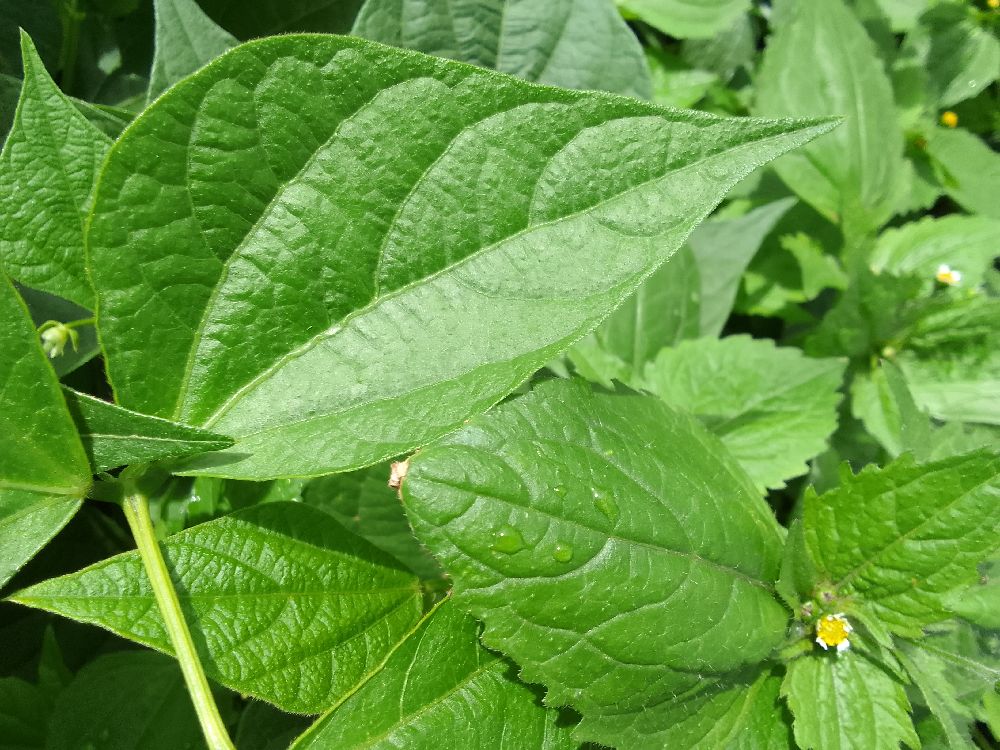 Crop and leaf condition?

common bean, healthy
